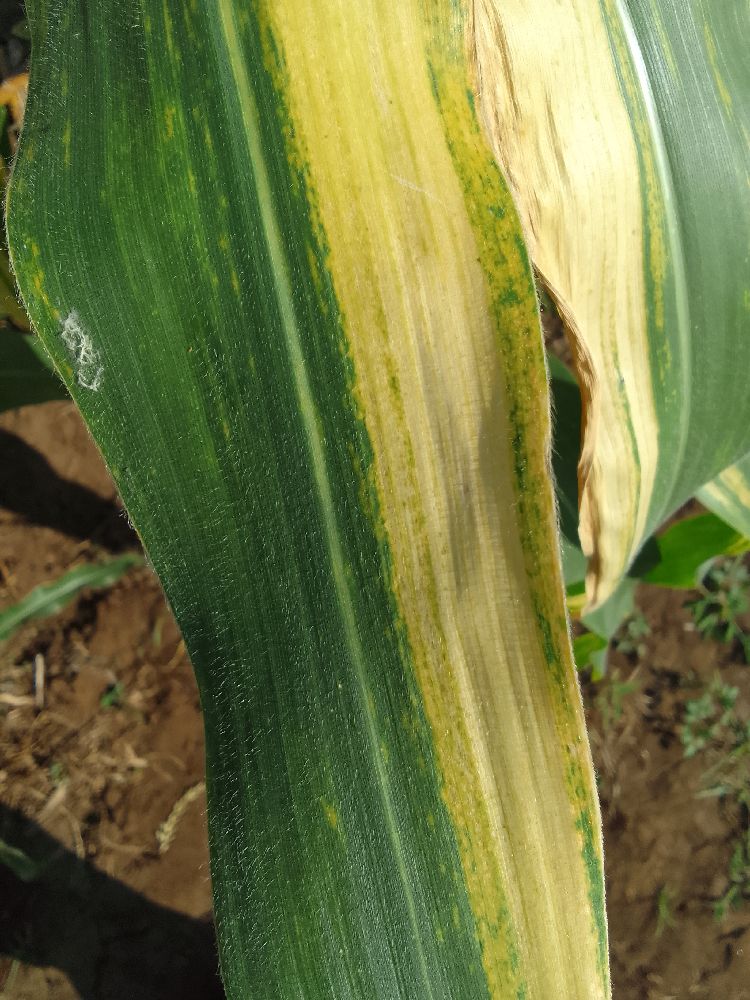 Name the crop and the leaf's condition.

maize, maize lethal necrosis
